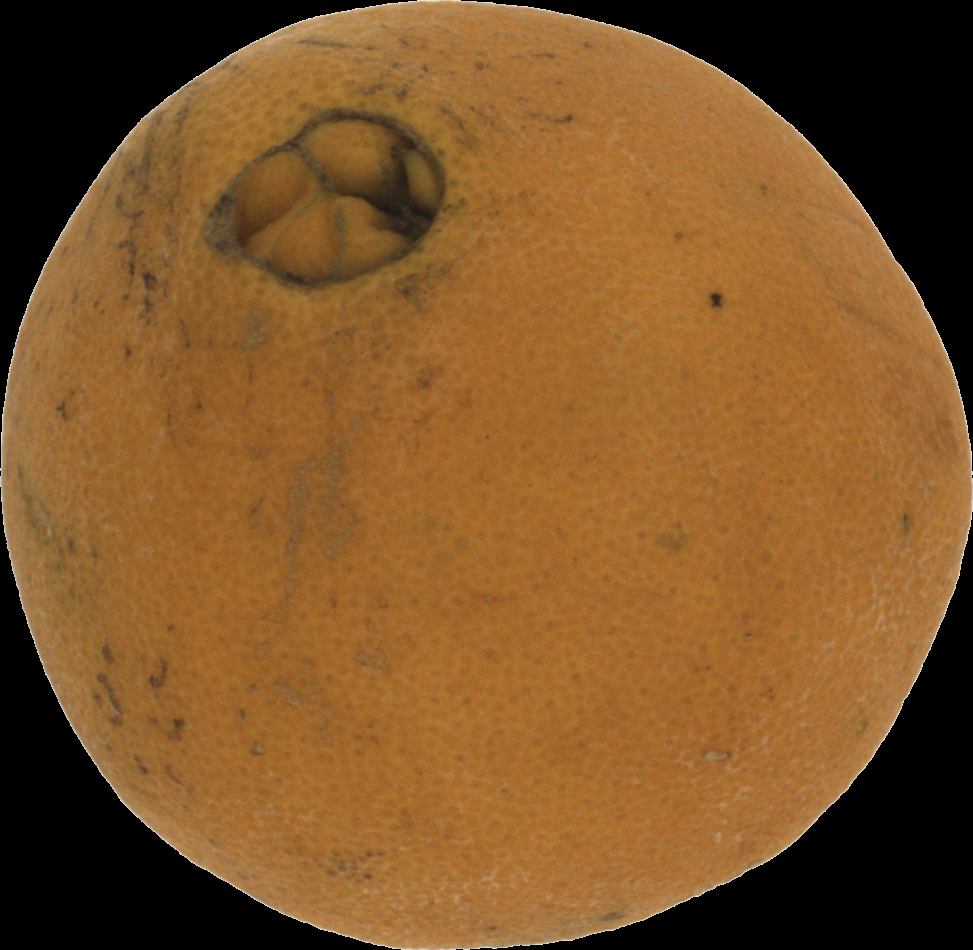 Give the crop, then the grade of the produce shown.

orange, bad
